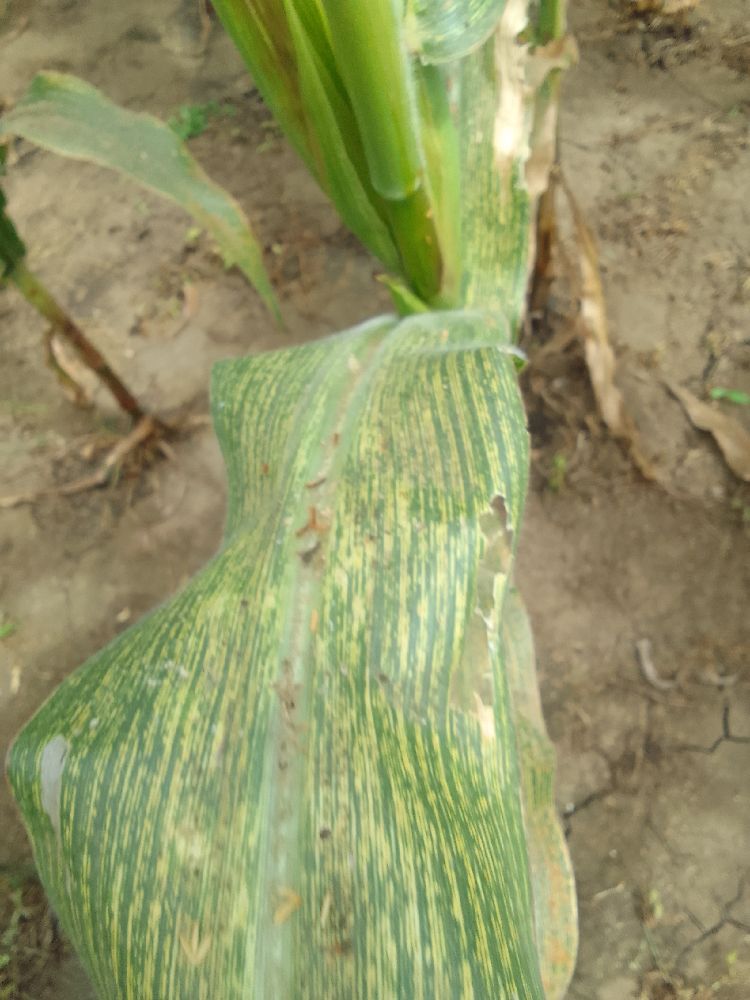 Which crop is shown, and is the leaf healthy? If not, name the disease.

maize, maize streak virus
